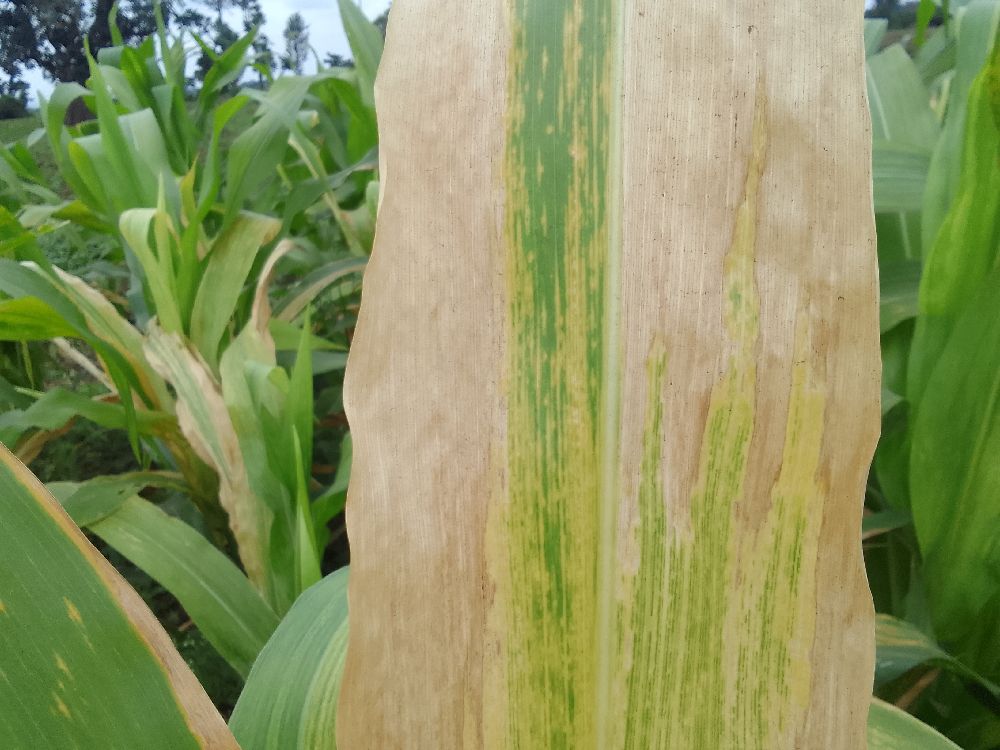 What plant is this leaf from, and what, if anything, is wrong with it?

maize, maize lethal necrosis
